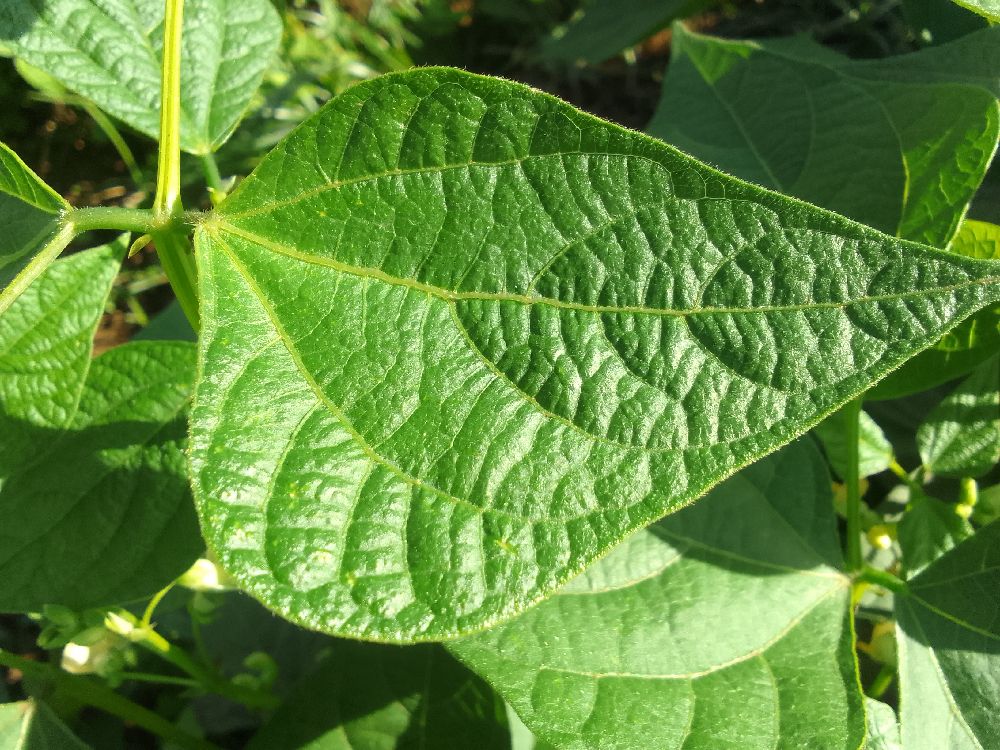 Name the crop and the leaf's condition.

common bean, healthy
